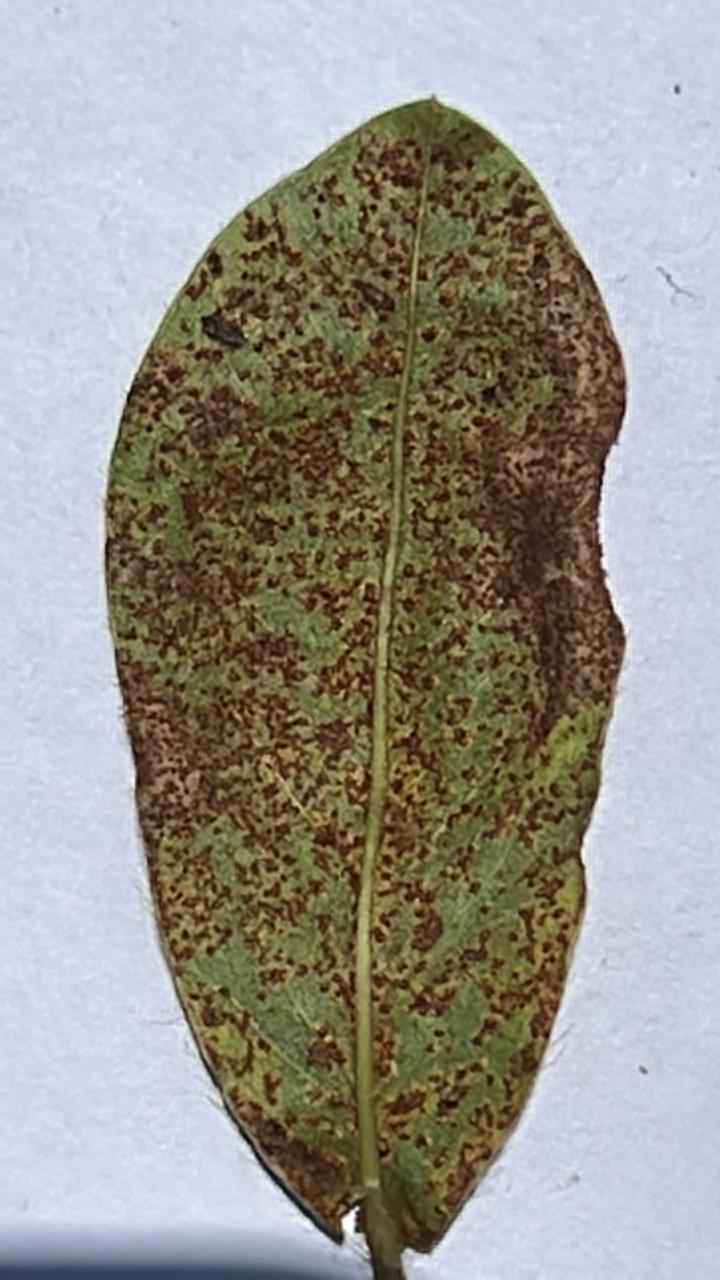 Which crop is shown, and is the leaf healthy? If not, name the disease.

peanut, puccinia arachidis
